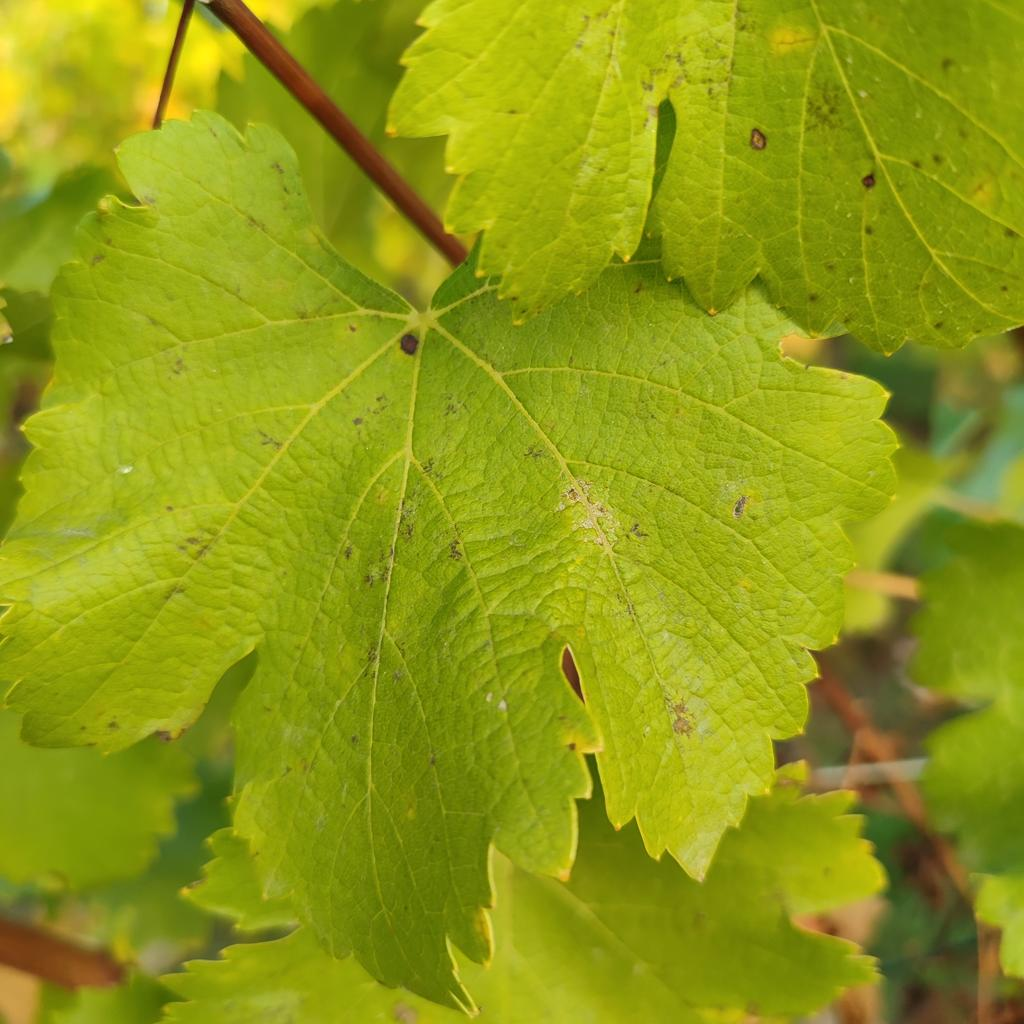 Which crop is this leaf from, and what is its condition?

grapevine, powdery mildew
